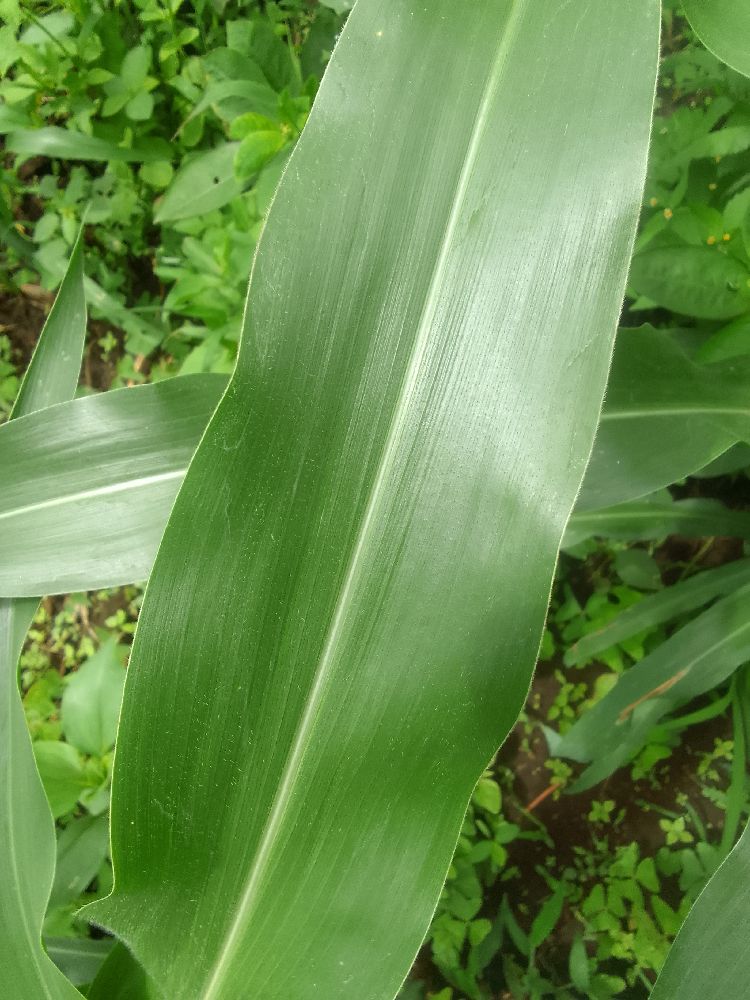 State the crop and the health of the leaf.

maize, healthy
